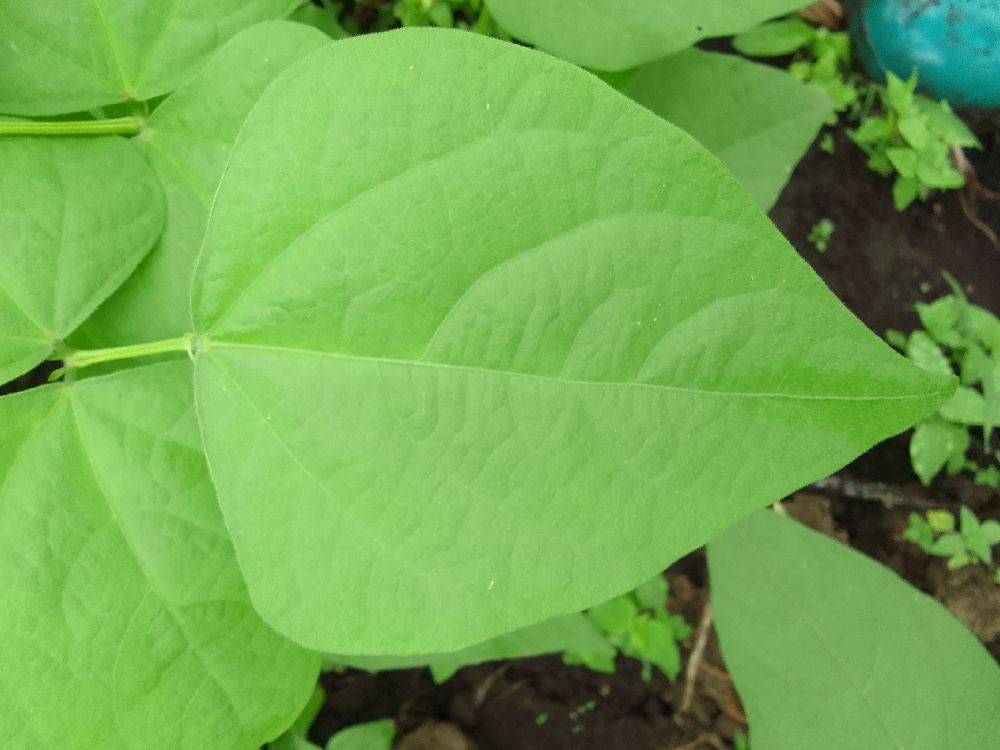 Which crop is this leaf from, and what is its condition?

common bean, healthy
